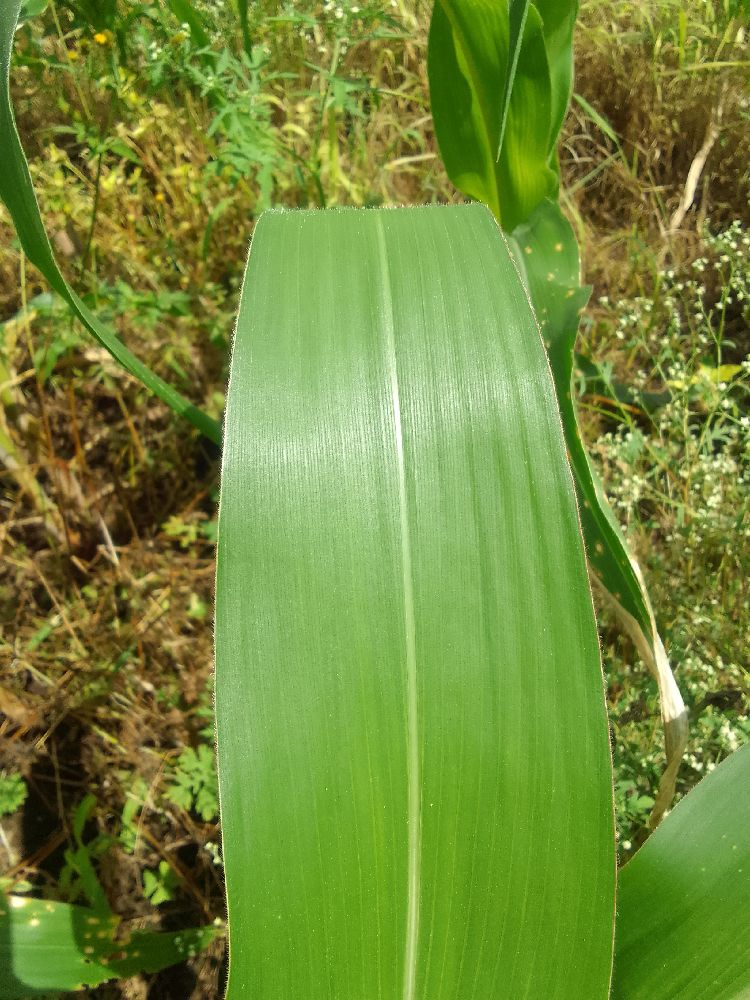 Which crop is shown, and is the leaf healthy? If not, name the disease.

maize, healthy
